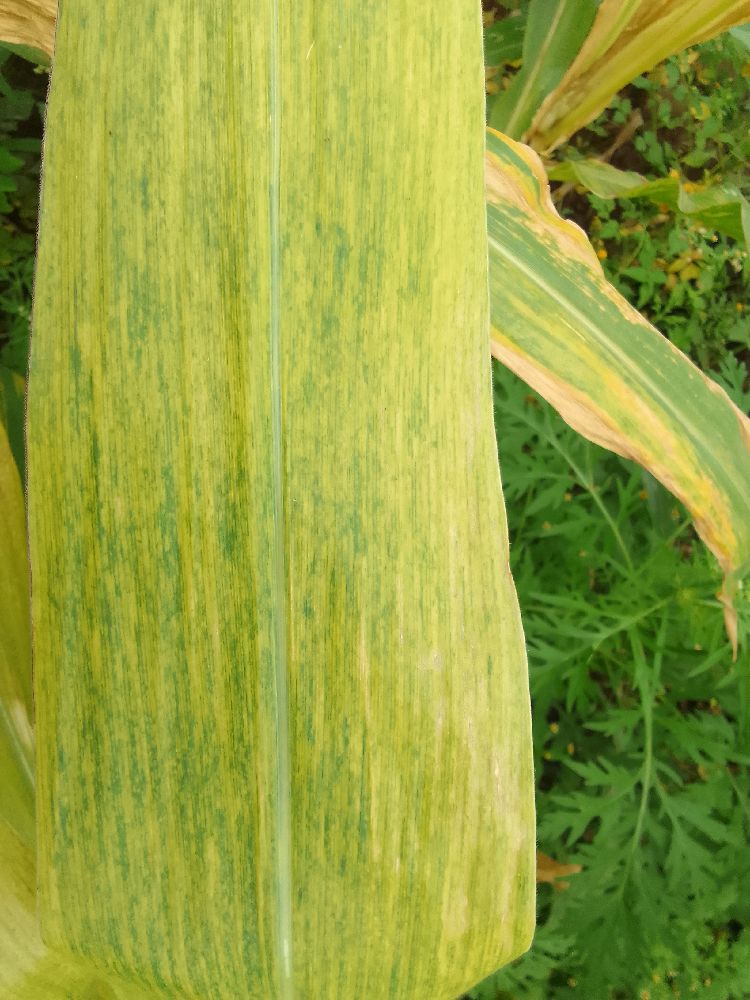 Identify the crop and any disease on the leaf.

maize, maize lethal necrosis
